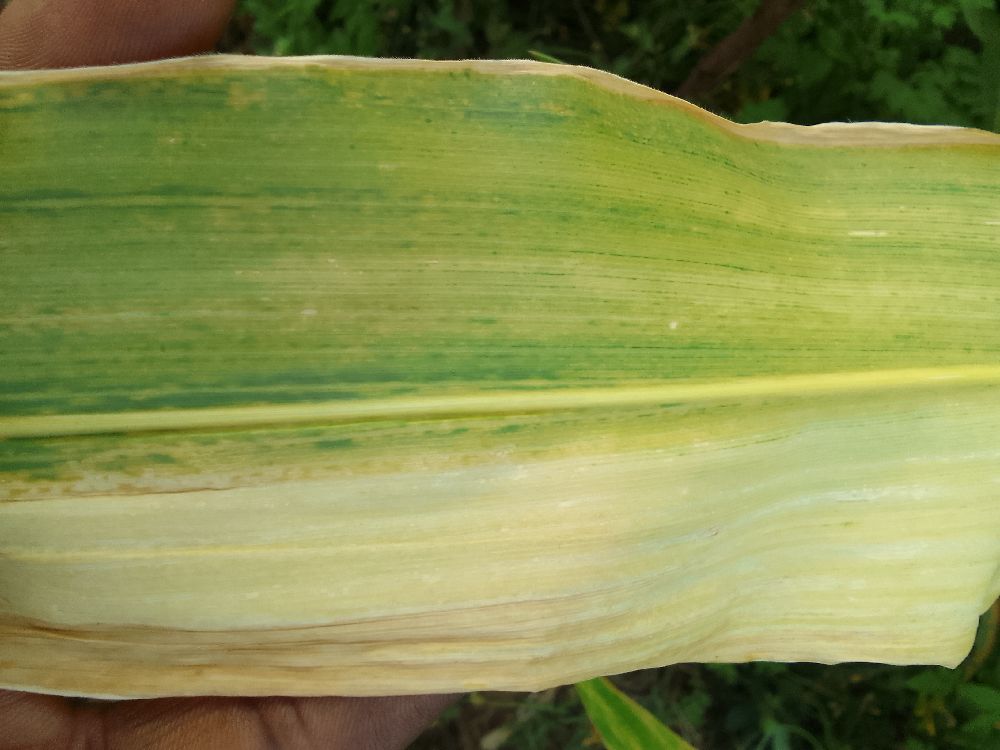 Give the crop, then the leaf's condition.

maize, maize lethal necrosis
